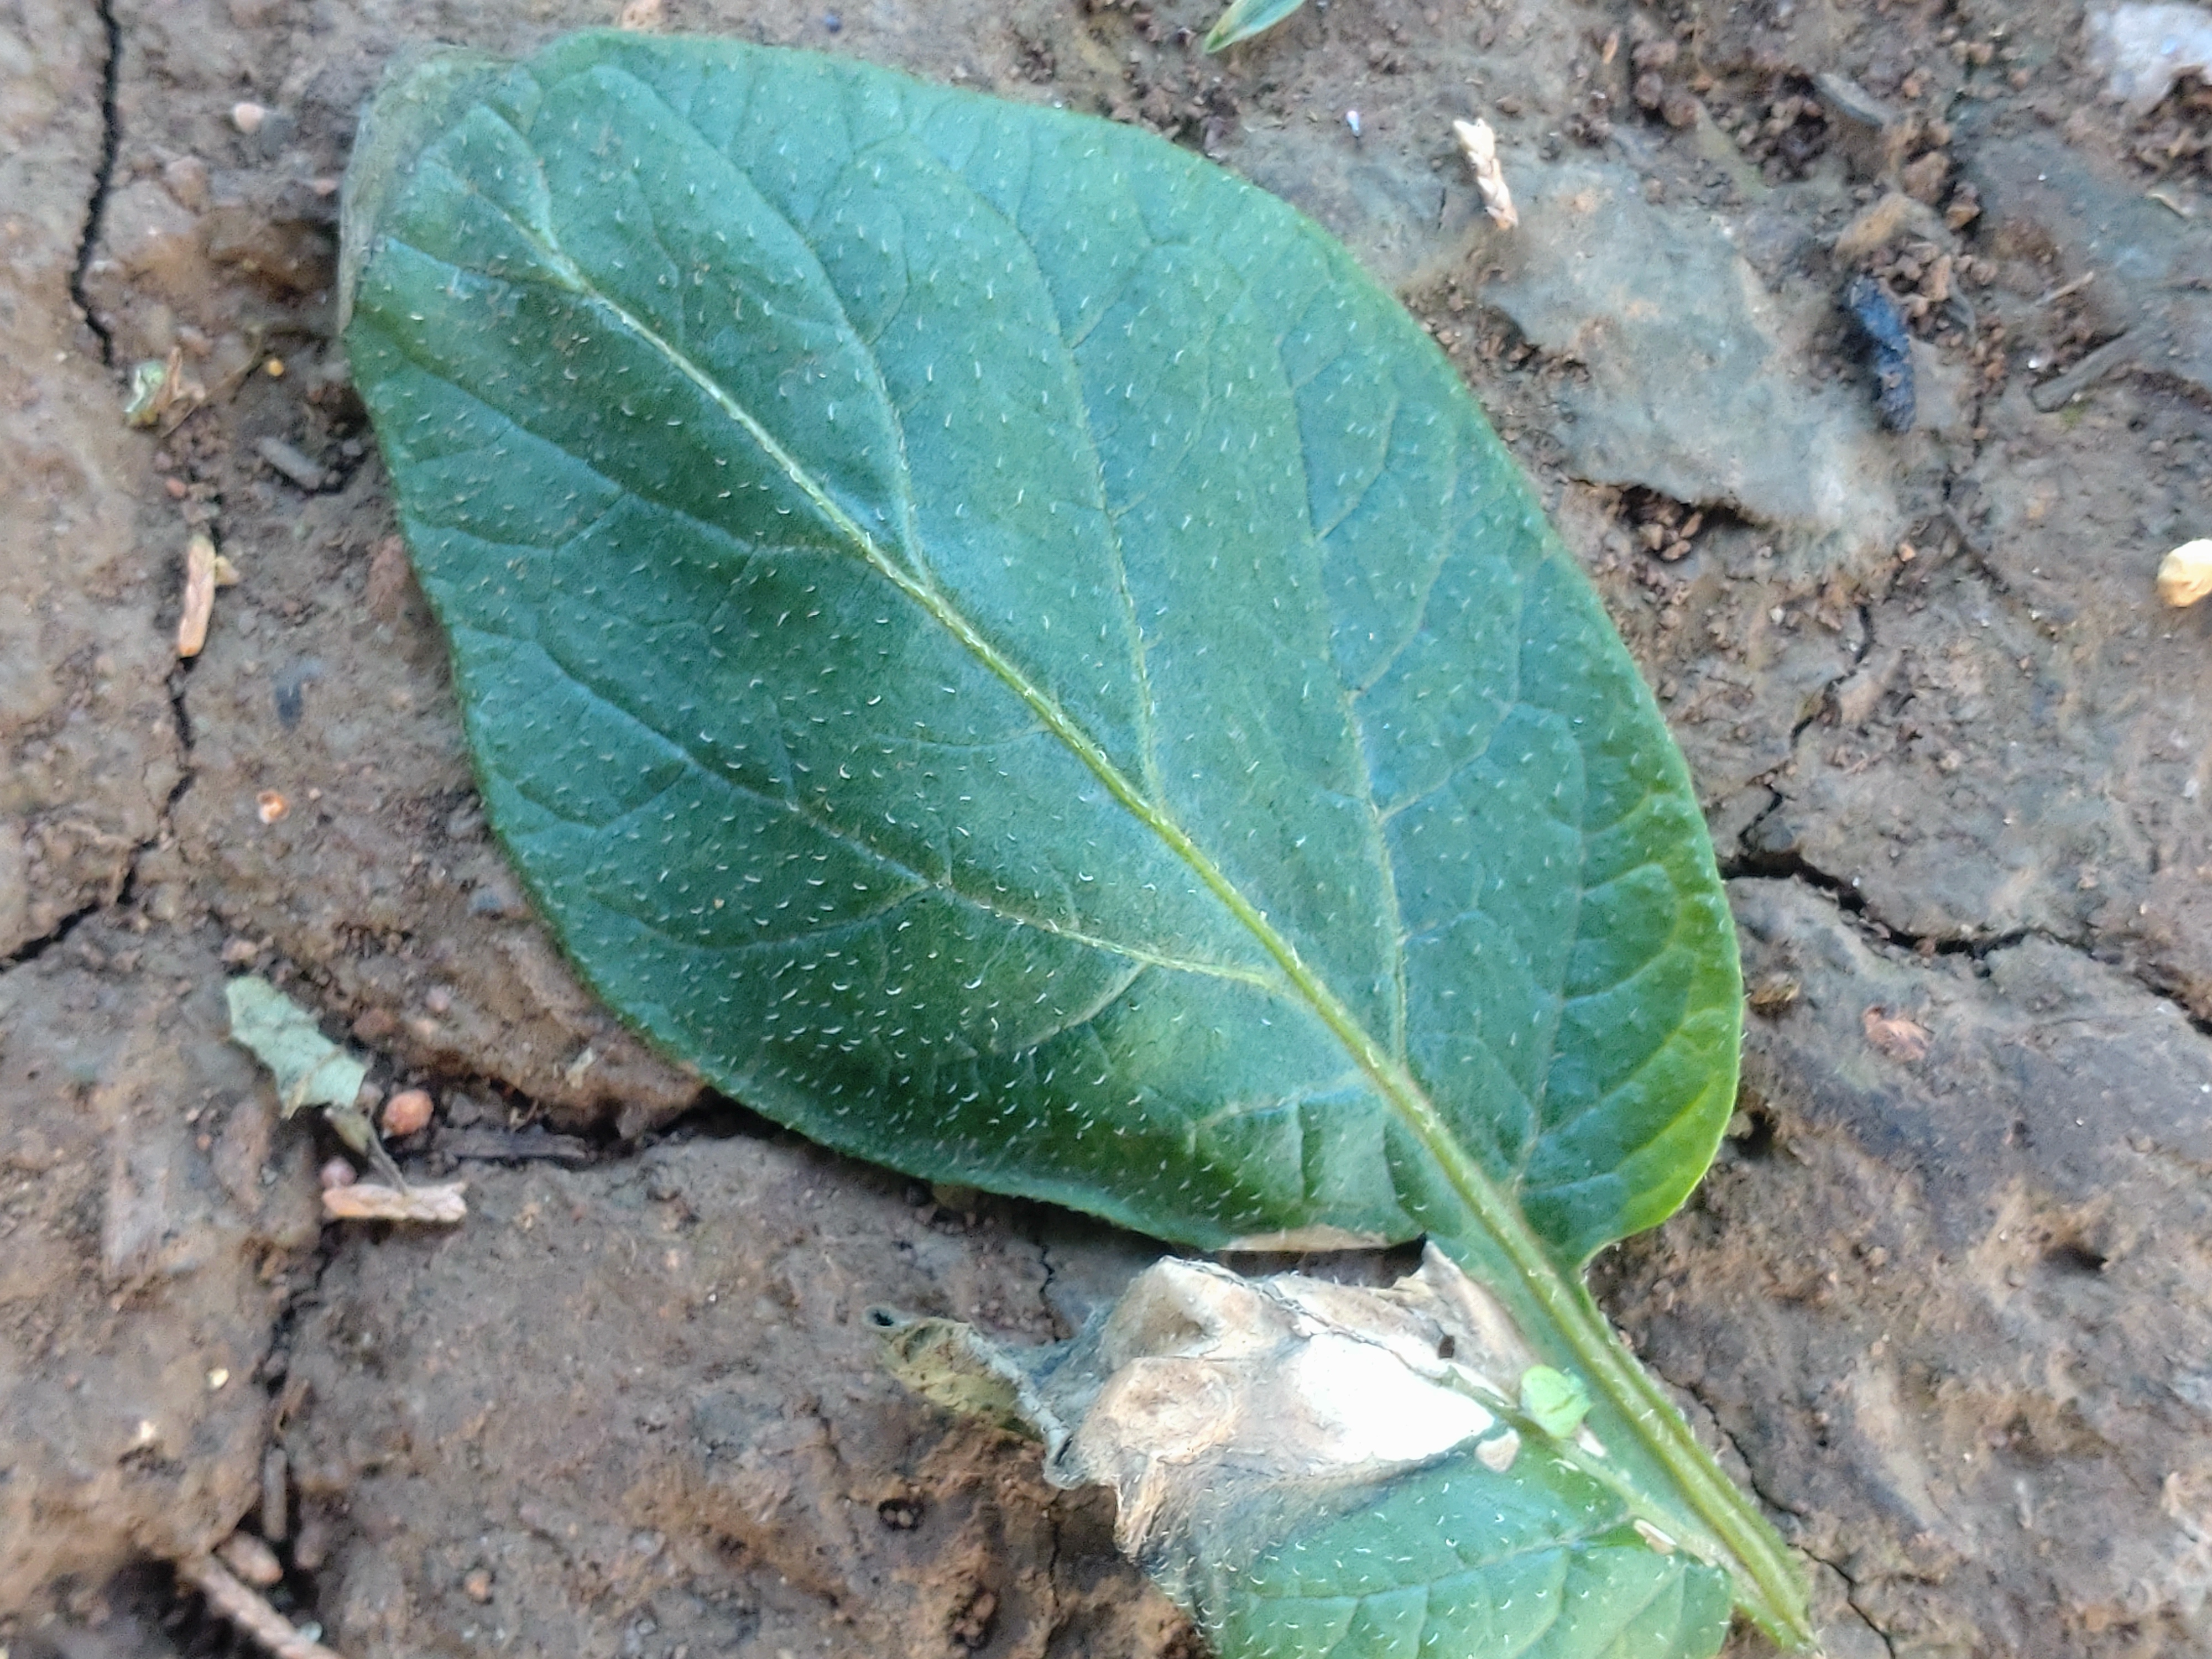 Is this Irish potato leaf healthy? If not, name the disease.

early blight
